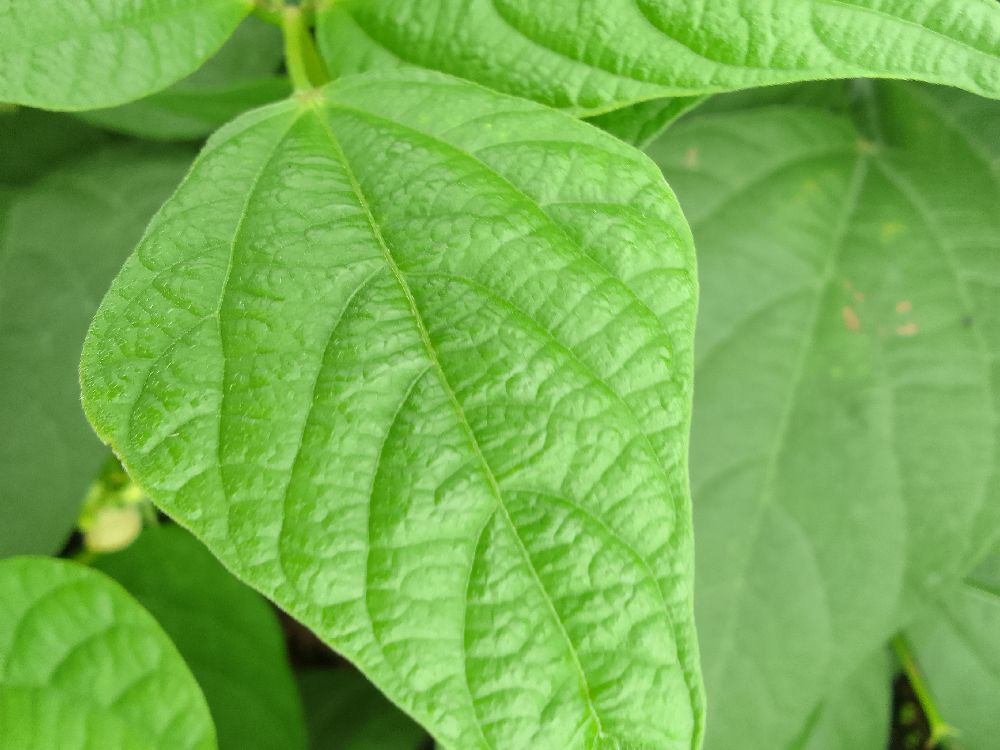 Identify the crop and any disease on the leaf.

common bean, healthy
